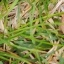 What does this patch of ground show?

grass
